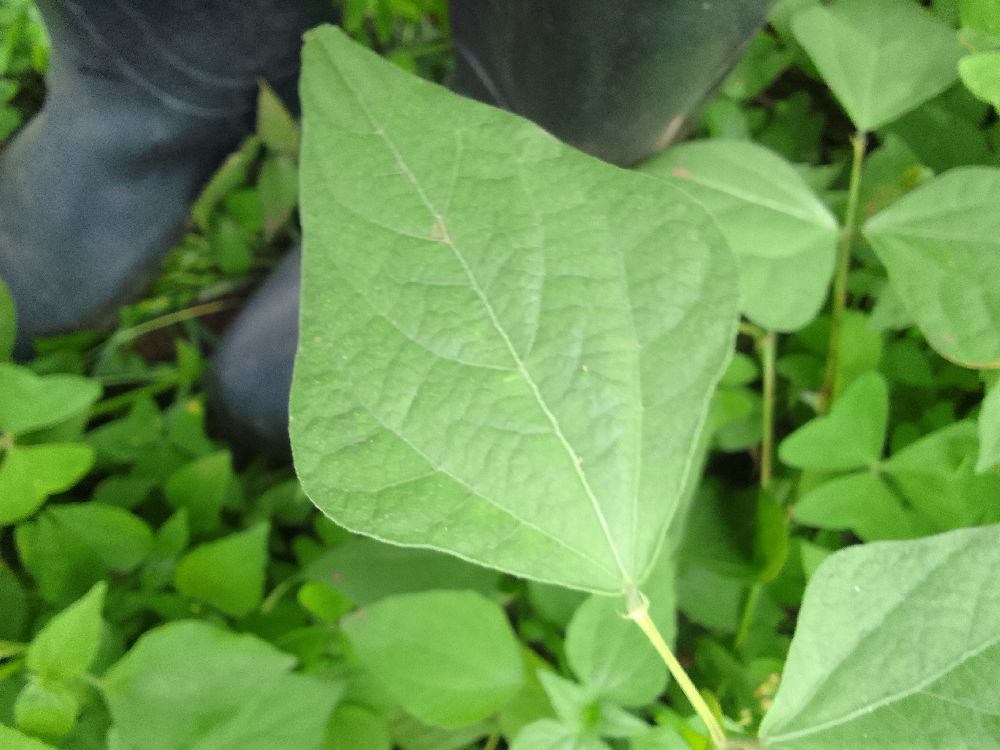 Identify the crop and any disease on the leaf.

common bean, healthy
